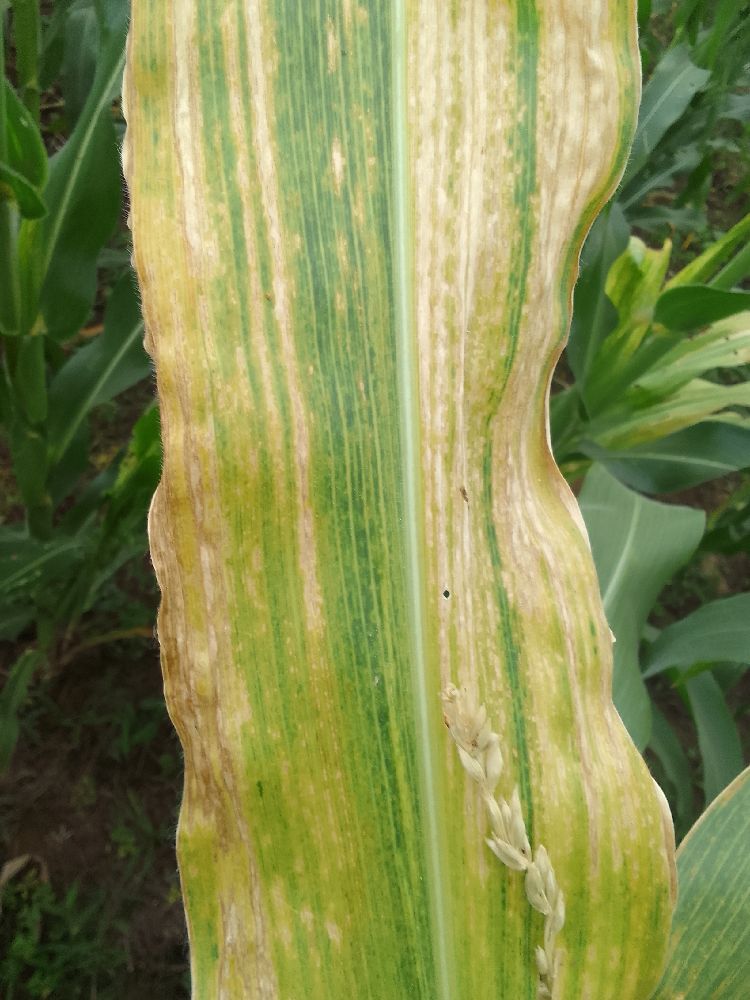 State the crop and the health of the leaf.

maize, maize lethal necrosis
